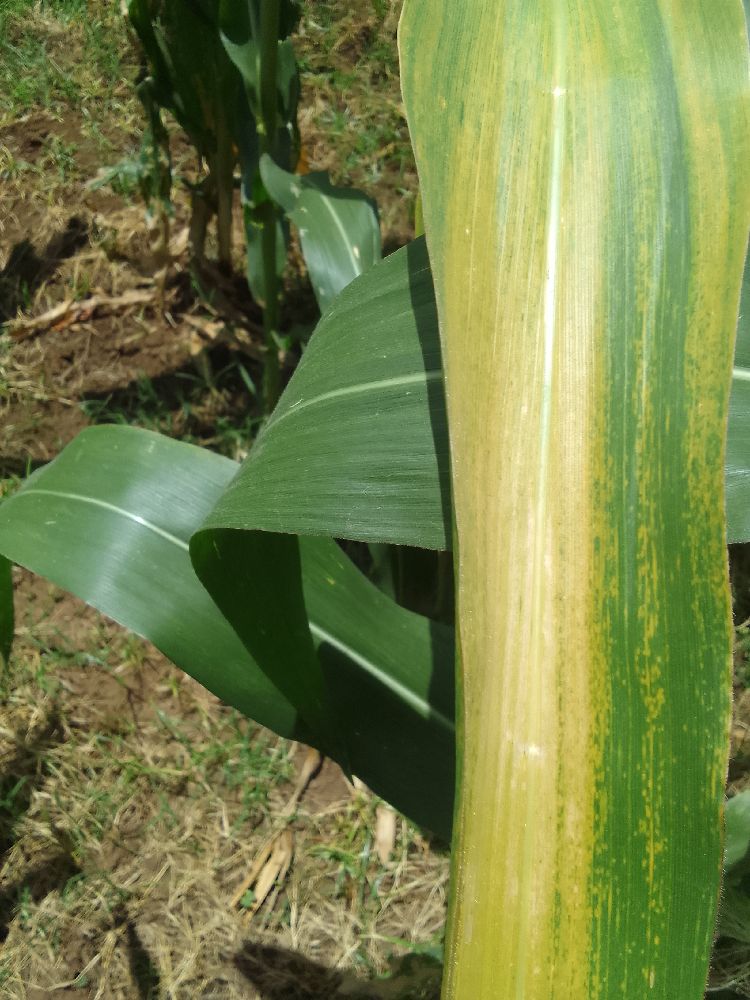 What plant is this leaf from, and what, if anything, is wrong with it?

maize, maize lethal necrosis
